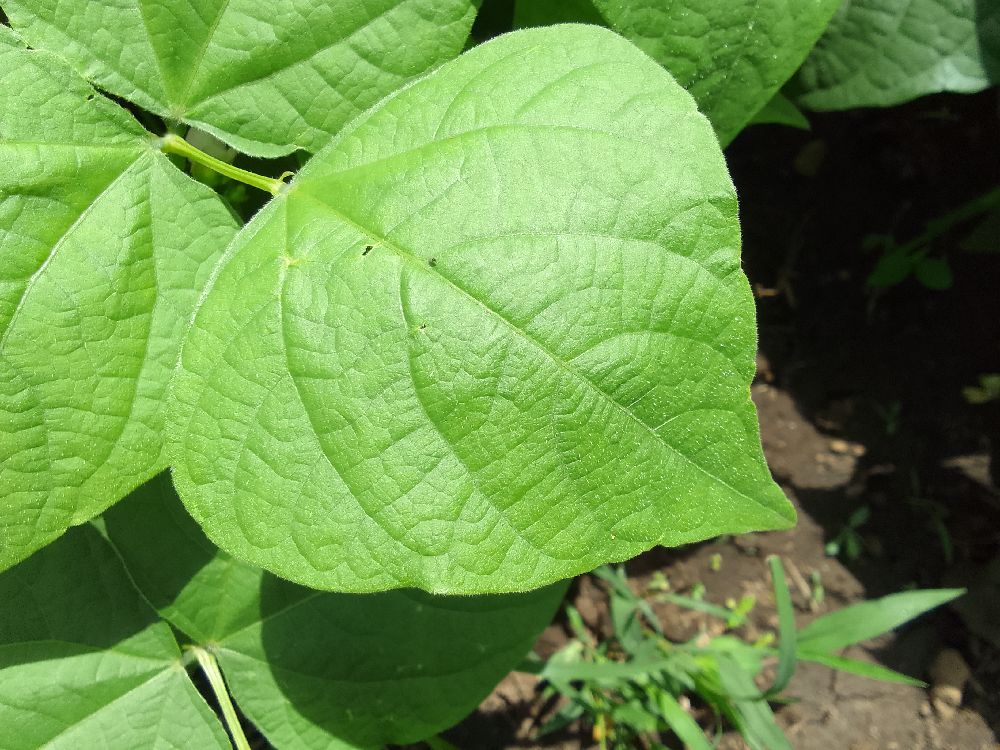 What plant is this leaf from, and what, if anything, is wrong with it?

common bean, healthy
